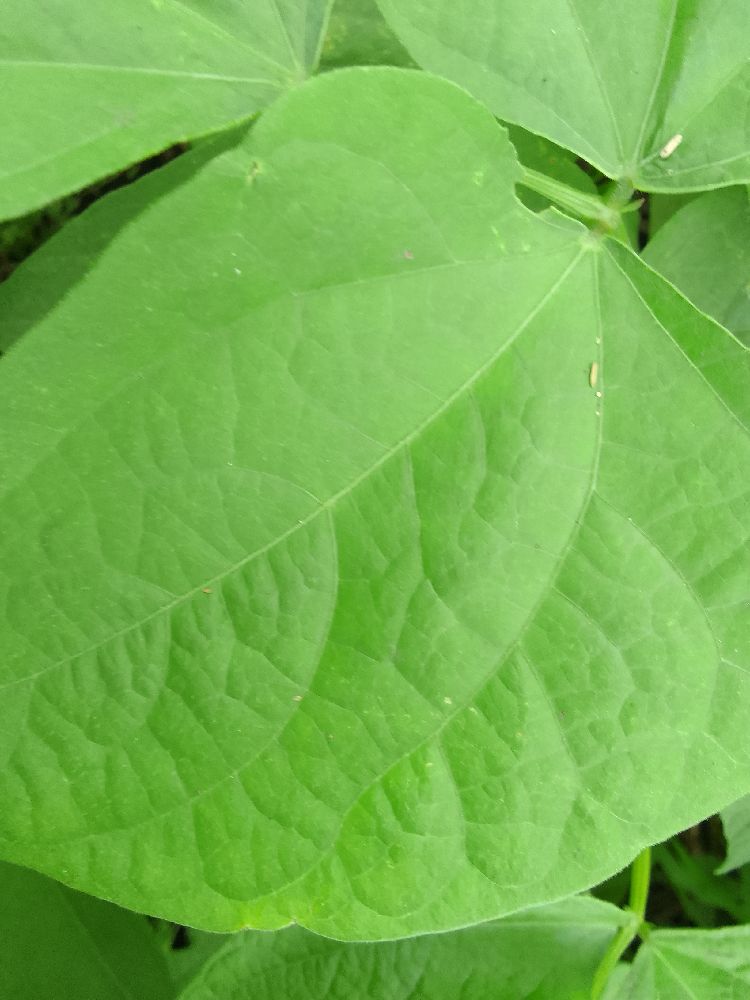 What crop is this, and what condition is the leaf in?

common bean, healthy
